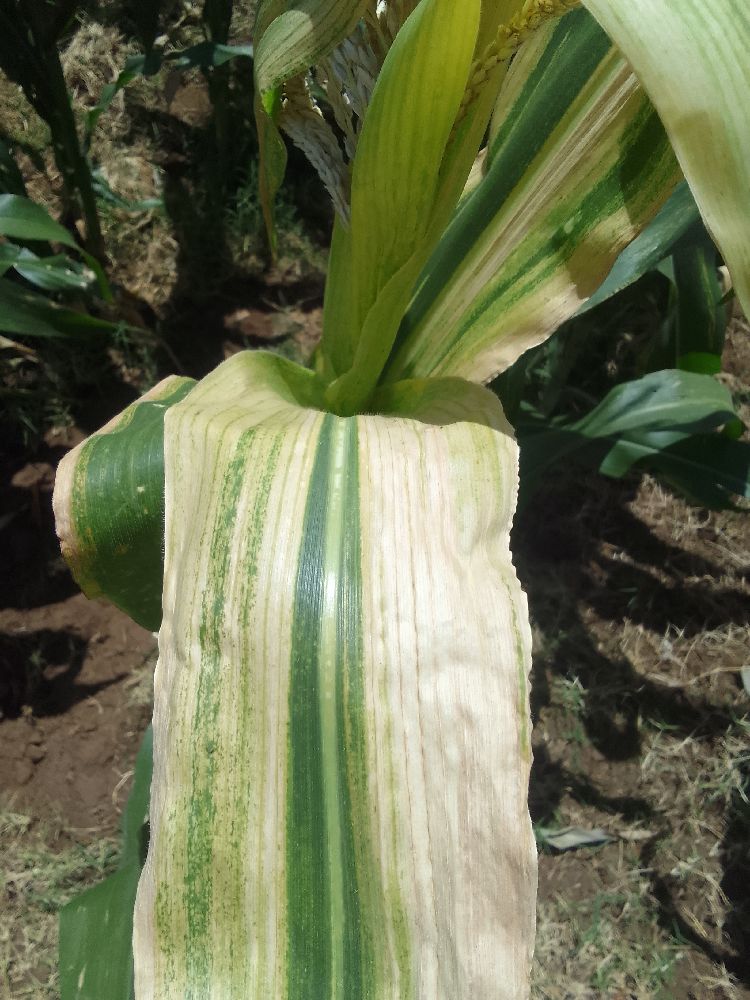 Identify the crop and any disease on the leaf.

maize, maize lethal necrosis
